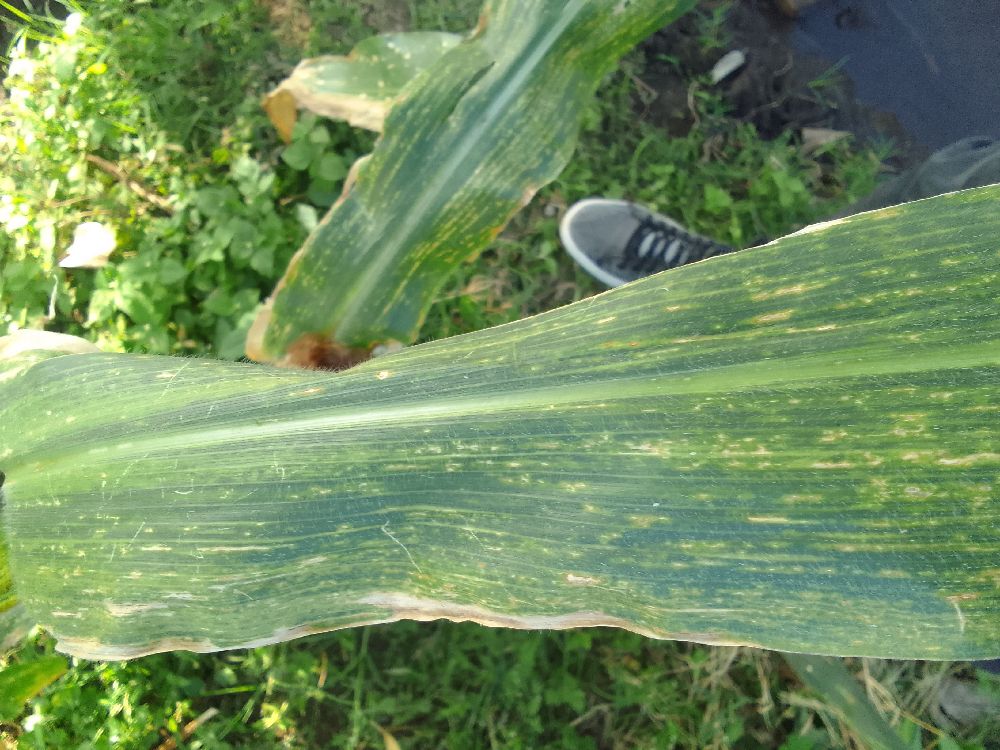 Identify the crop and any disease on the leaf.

maize, maize lethal necrosis
